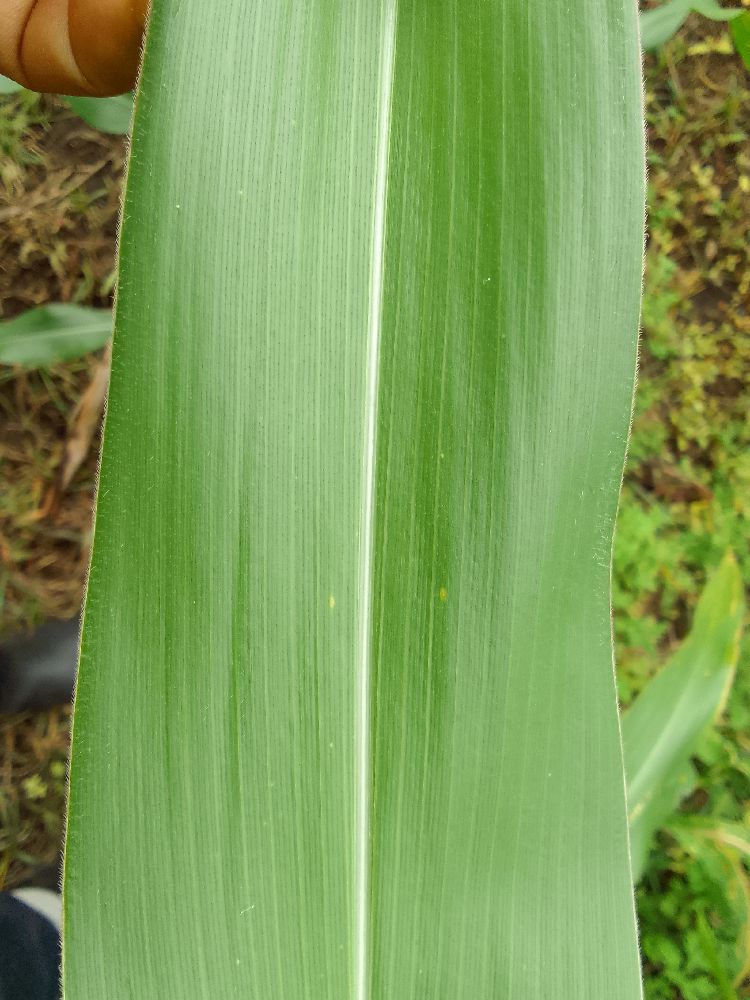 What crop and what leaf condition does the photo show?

maize, healthy
